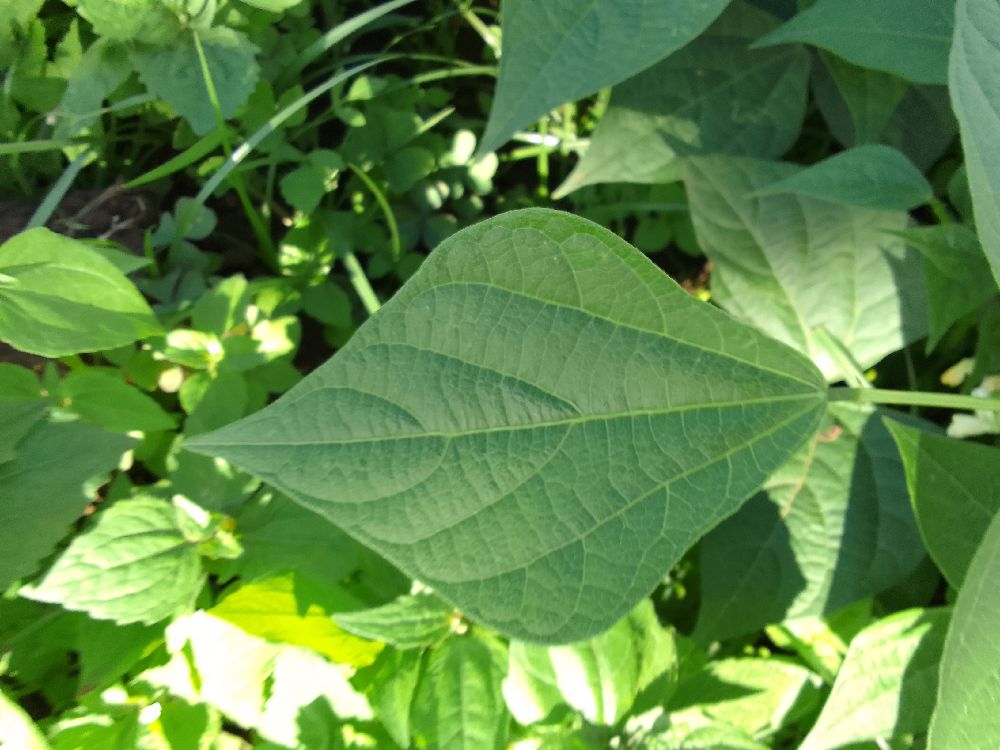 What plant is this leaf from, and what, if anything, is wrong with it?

common bean, healthy
